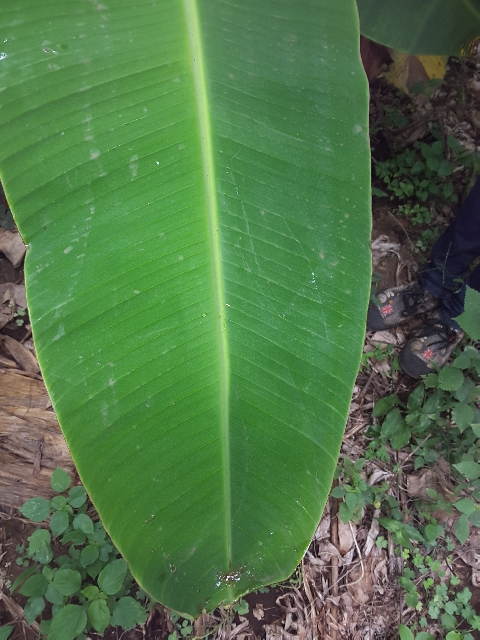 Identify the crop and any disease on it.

banana, healthy
